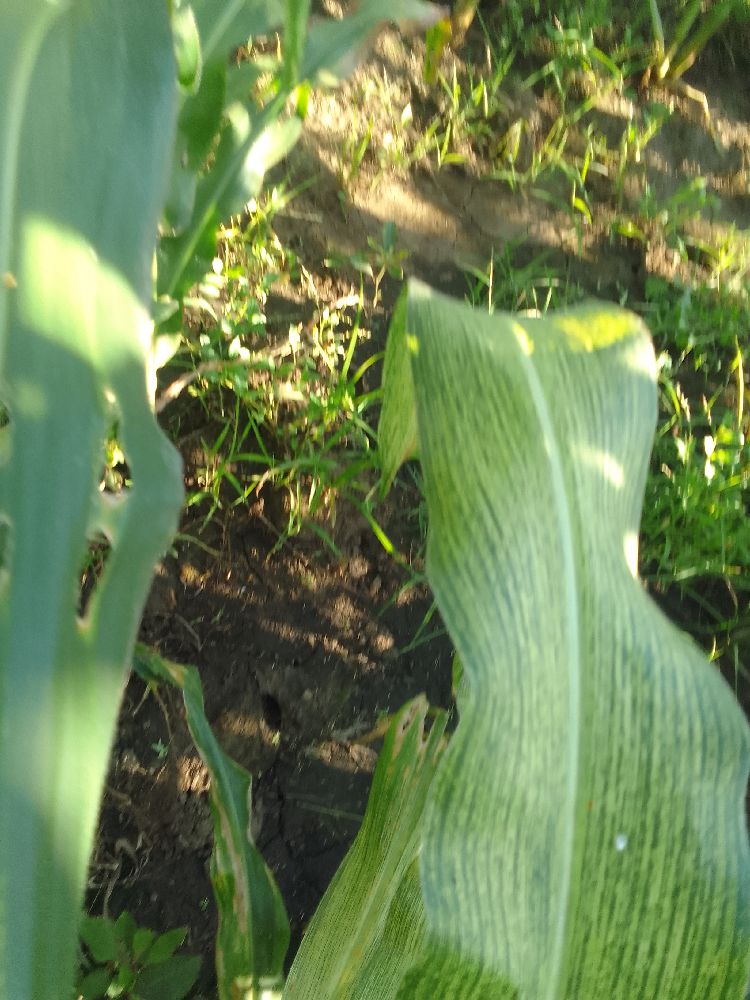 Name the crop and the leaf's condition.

maize, maize streak virus
